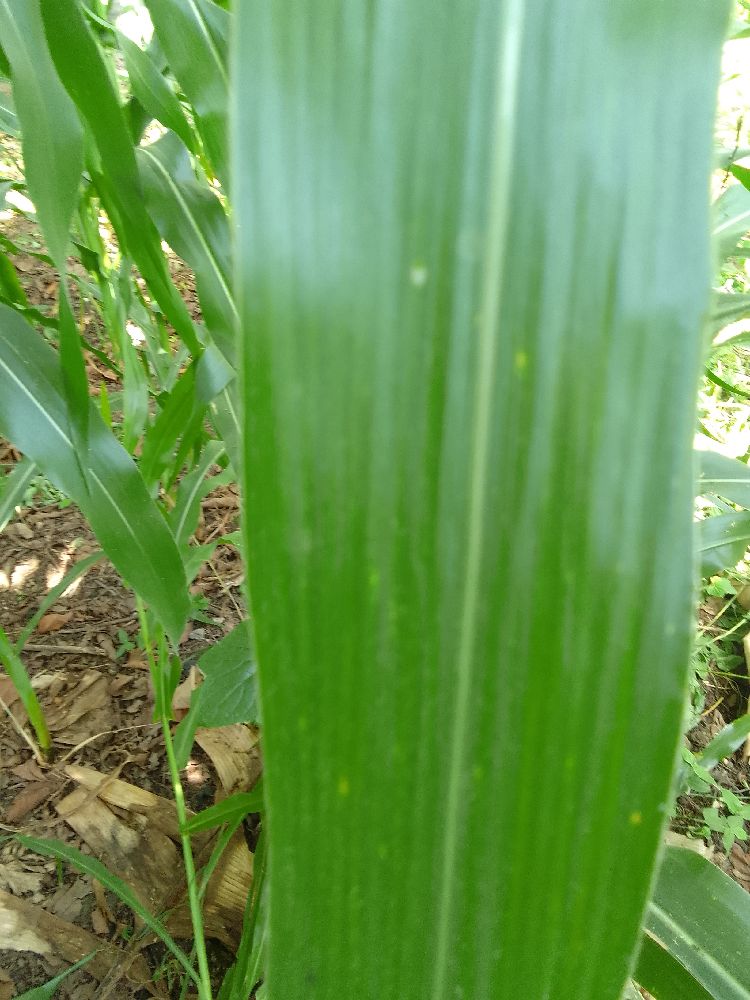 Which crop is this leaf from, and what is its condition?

maize, healthy
